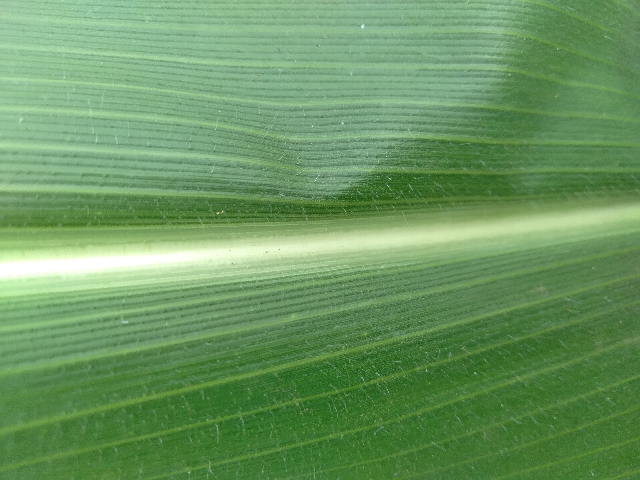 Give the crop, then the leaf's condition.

maize, healthy
